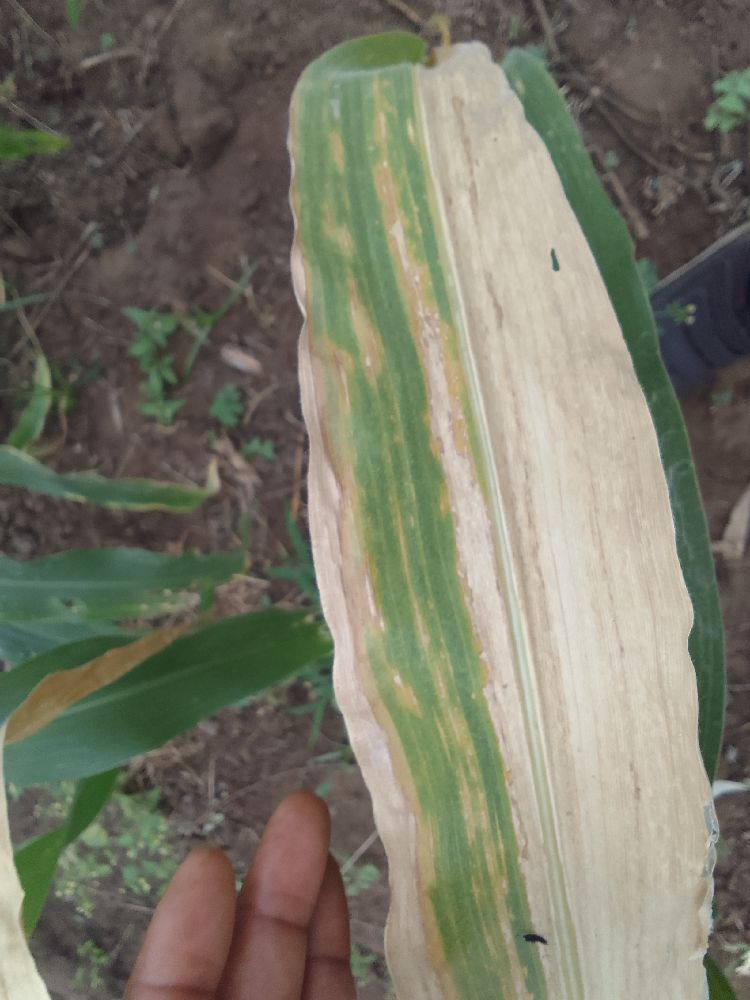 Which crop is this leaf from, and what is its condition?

maize, maize lethal necrosis
